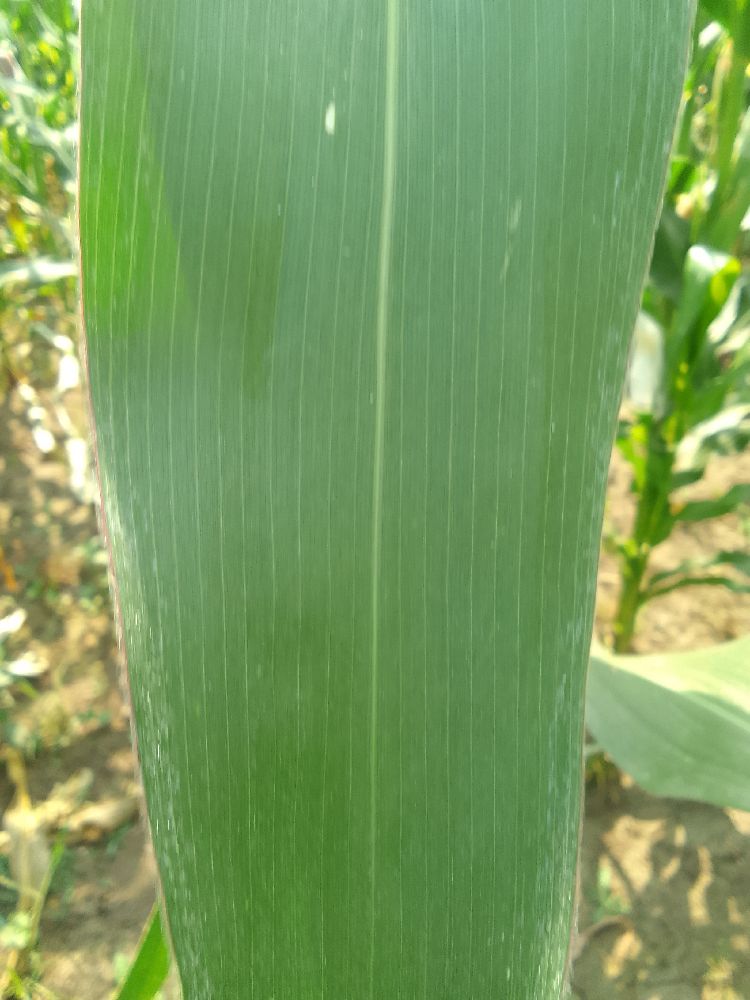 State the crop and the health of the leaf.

maize, healthy
